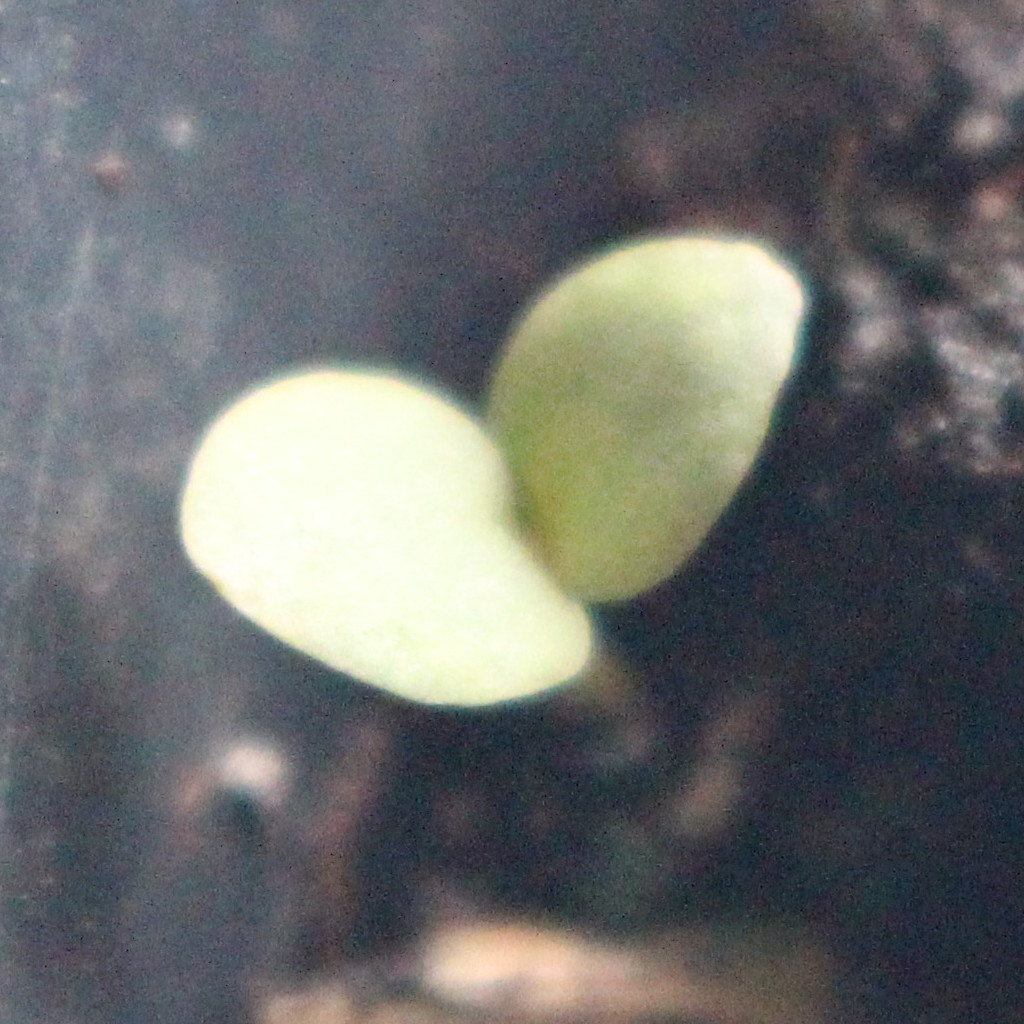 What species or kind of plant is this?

Veronica persica
